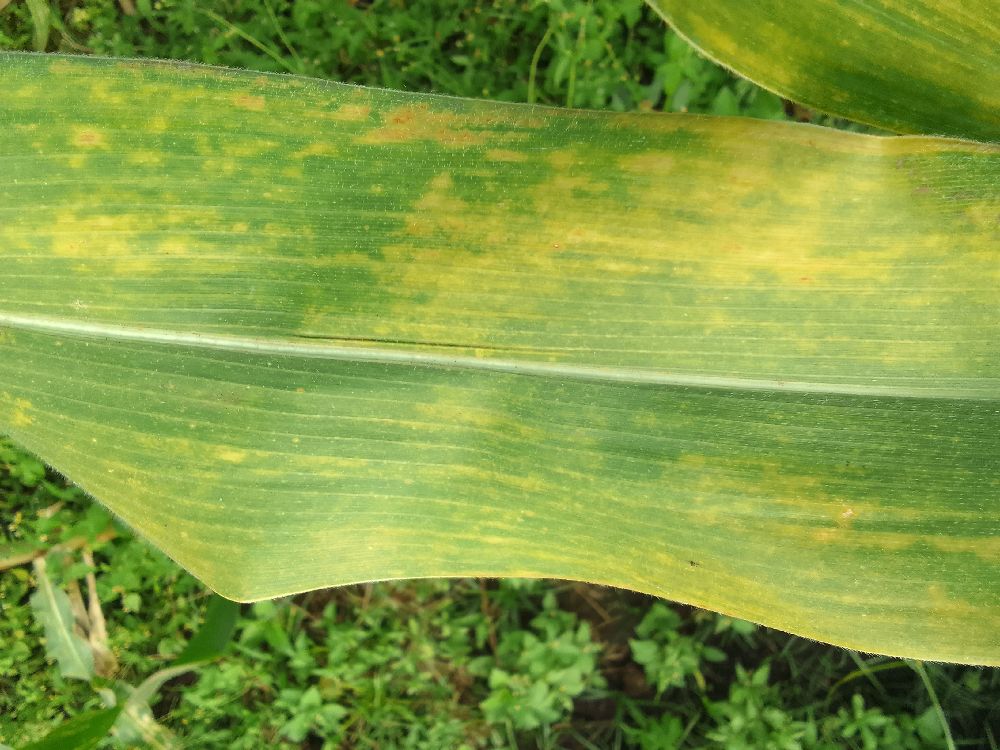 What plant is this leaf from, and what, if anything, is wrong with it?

maize, maize lethal necrosis
